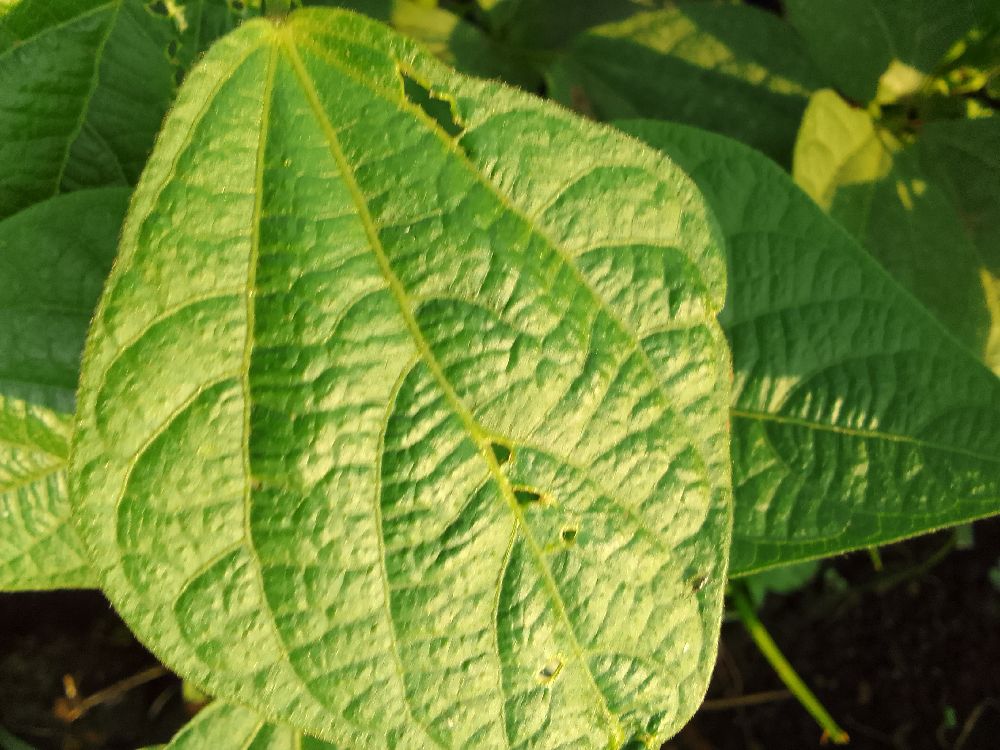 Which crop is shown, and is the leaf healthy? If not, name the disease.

common bean, healthy
